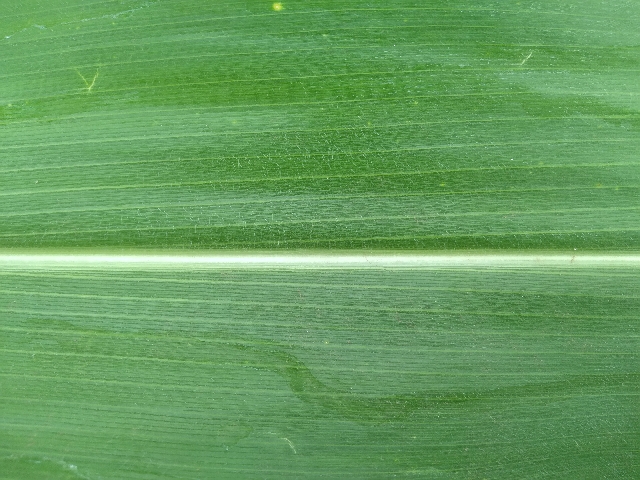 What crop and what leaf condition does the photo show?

maize, healthy
